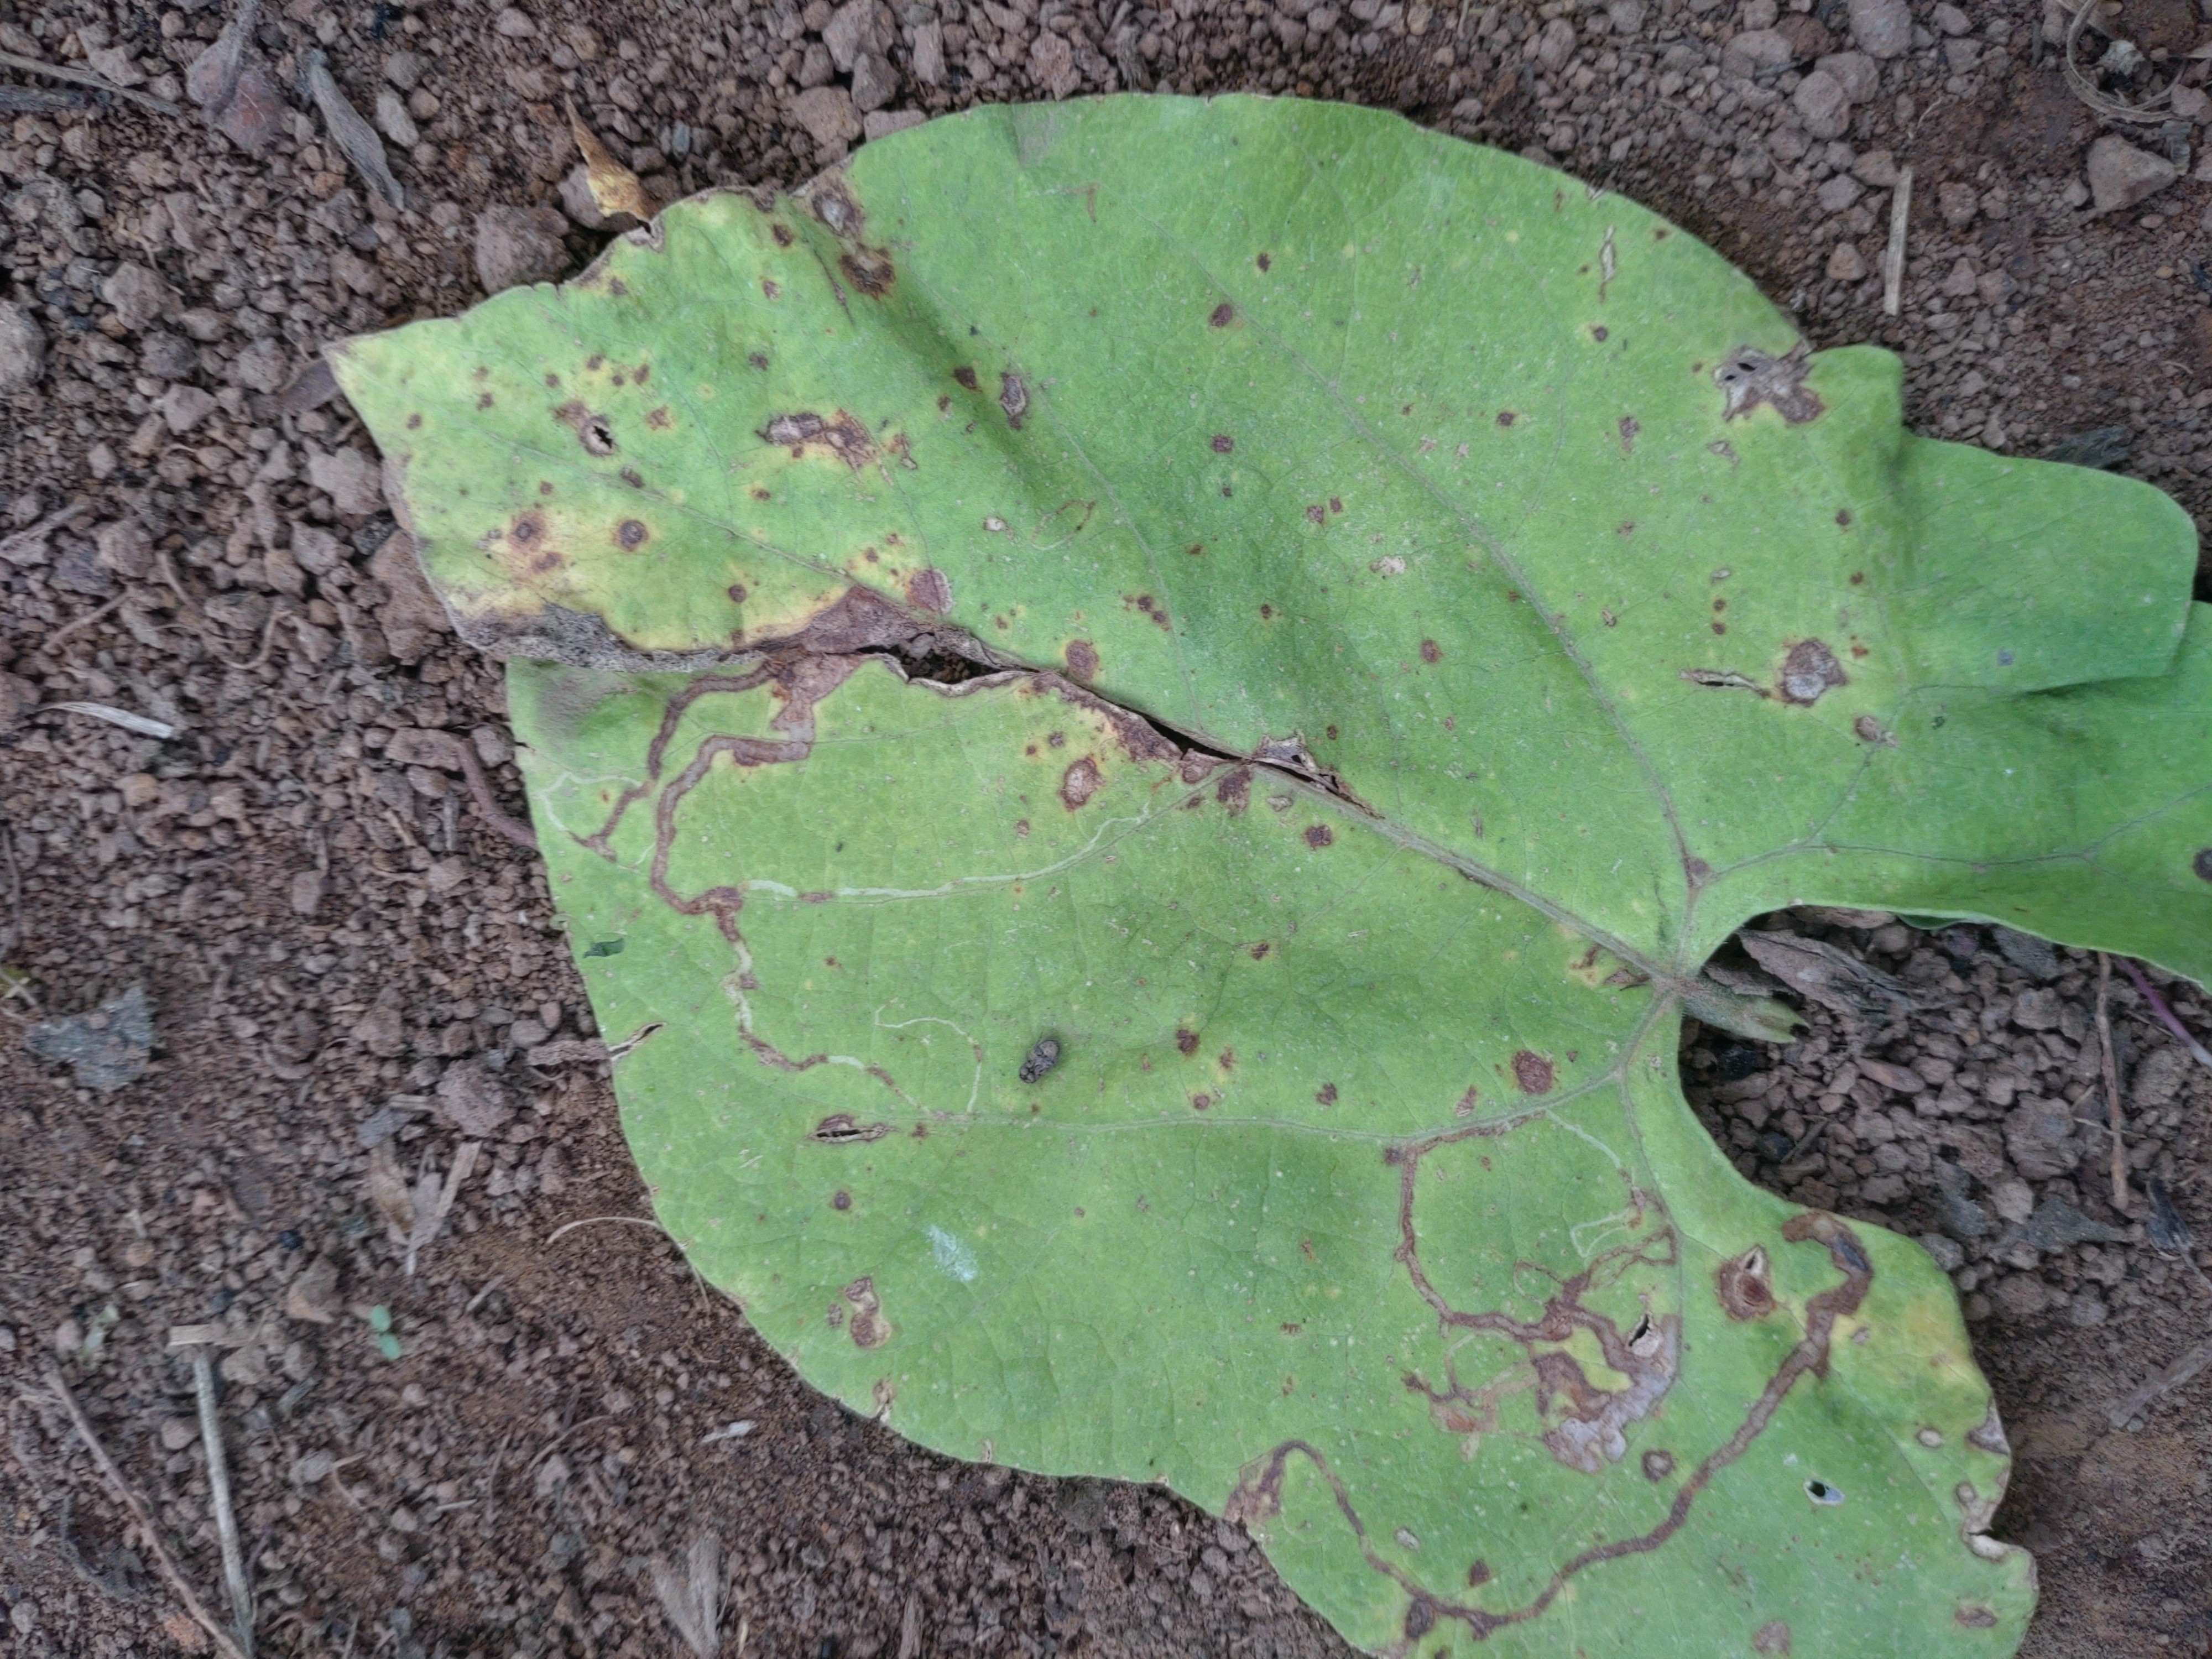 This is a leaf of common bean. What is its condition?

anthracnose
